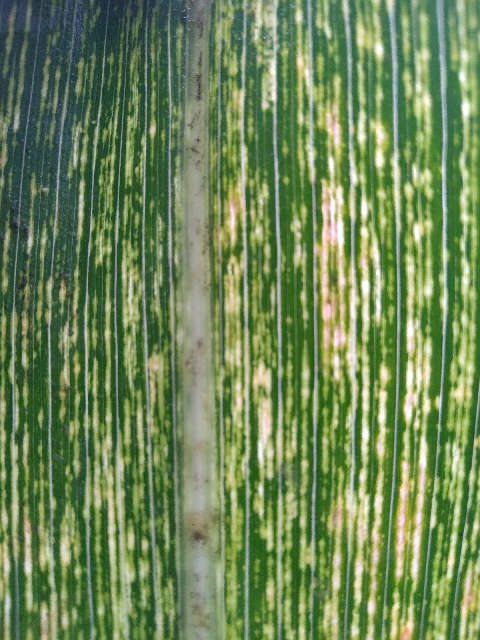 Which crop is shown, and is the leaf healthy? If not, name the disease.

maize, maize streak virus
